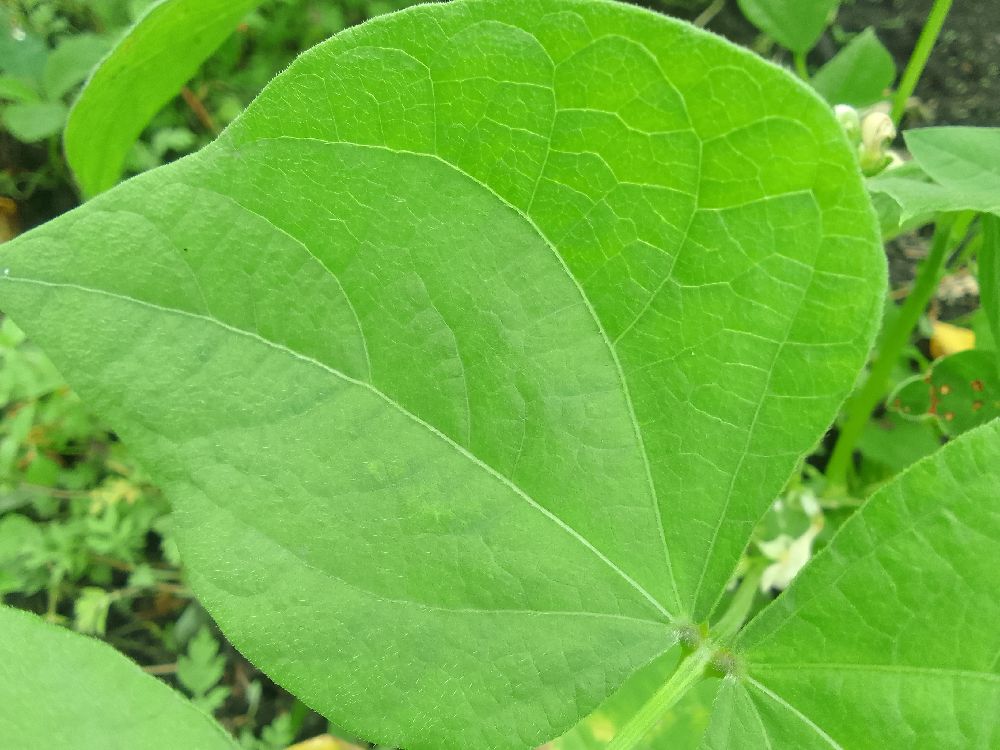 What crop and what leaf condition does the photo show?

common bean, healthy
